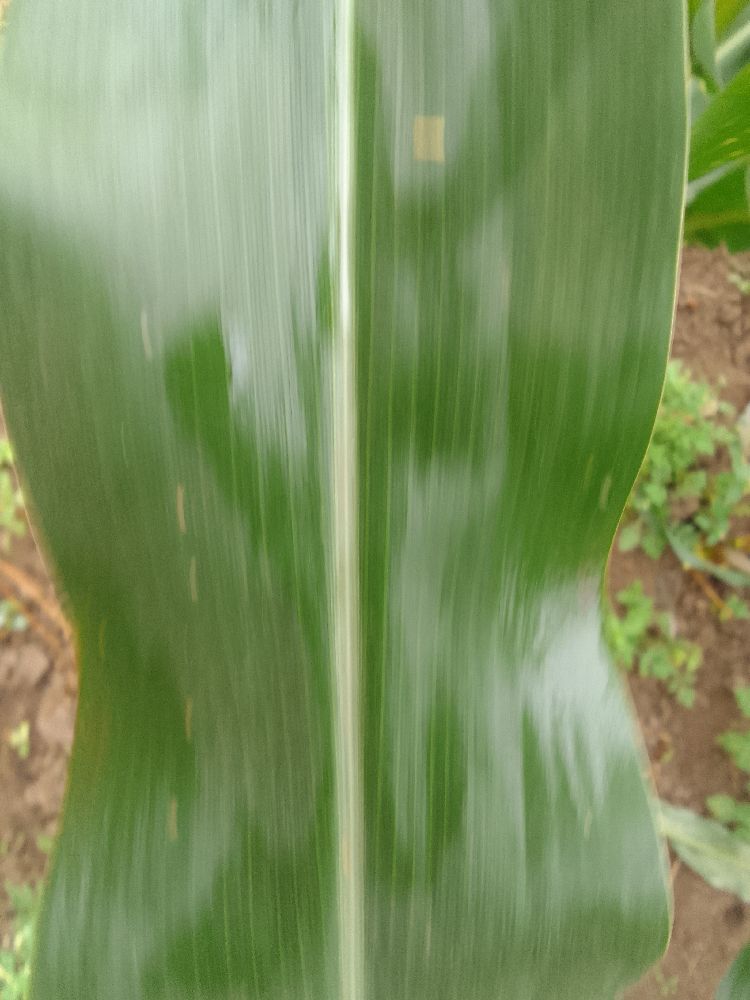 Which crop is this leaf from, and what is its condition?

maize, healthy
